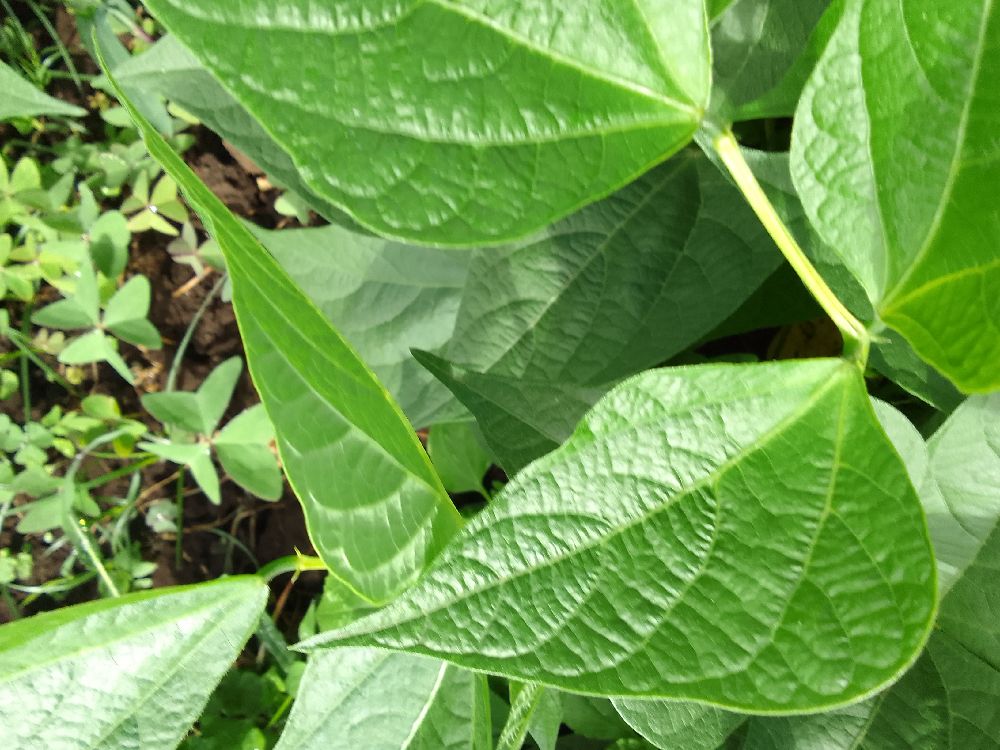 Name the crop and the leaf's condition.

common bean, healthy
